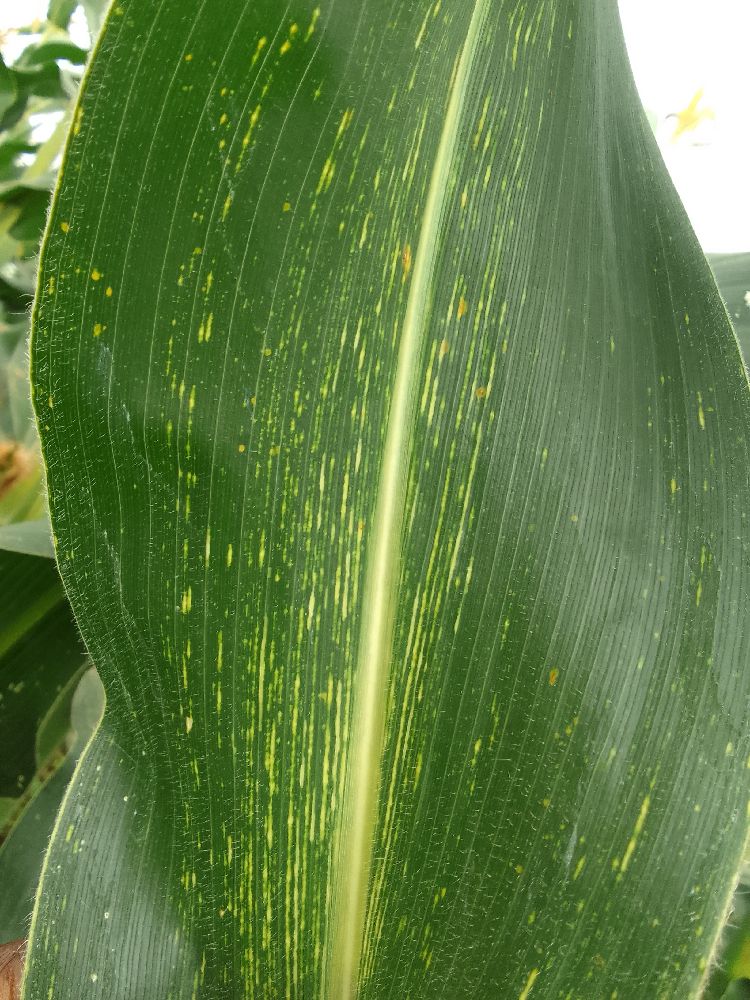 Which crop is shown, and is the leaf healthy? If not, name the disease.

maize, maize streak virus
